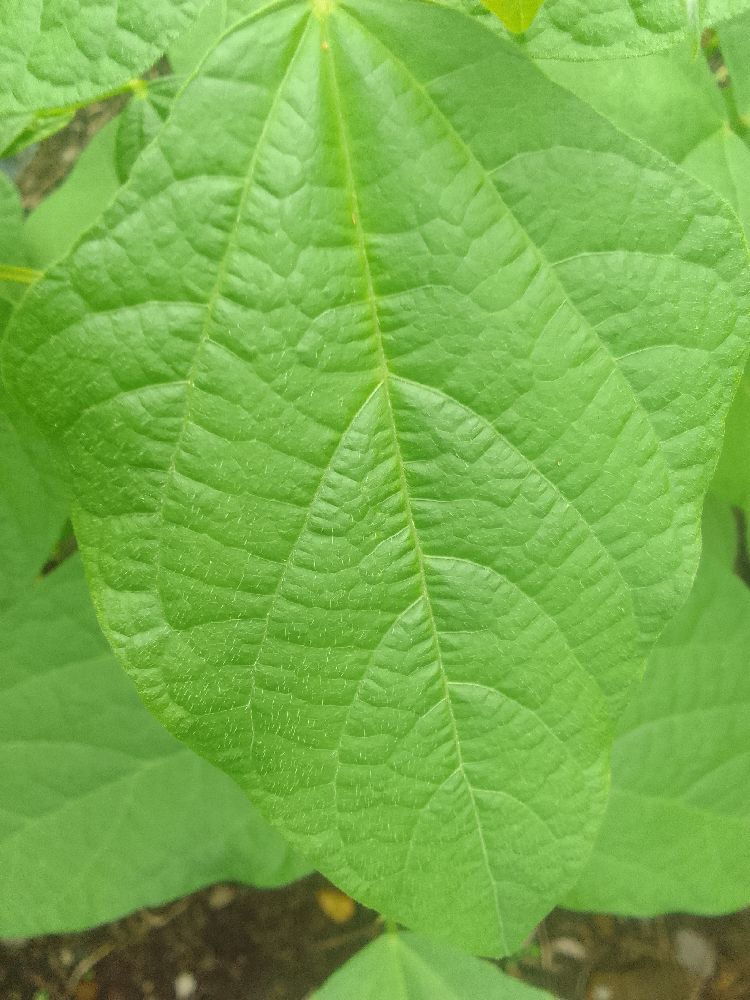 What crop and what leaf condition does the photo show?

common bean, healthy
